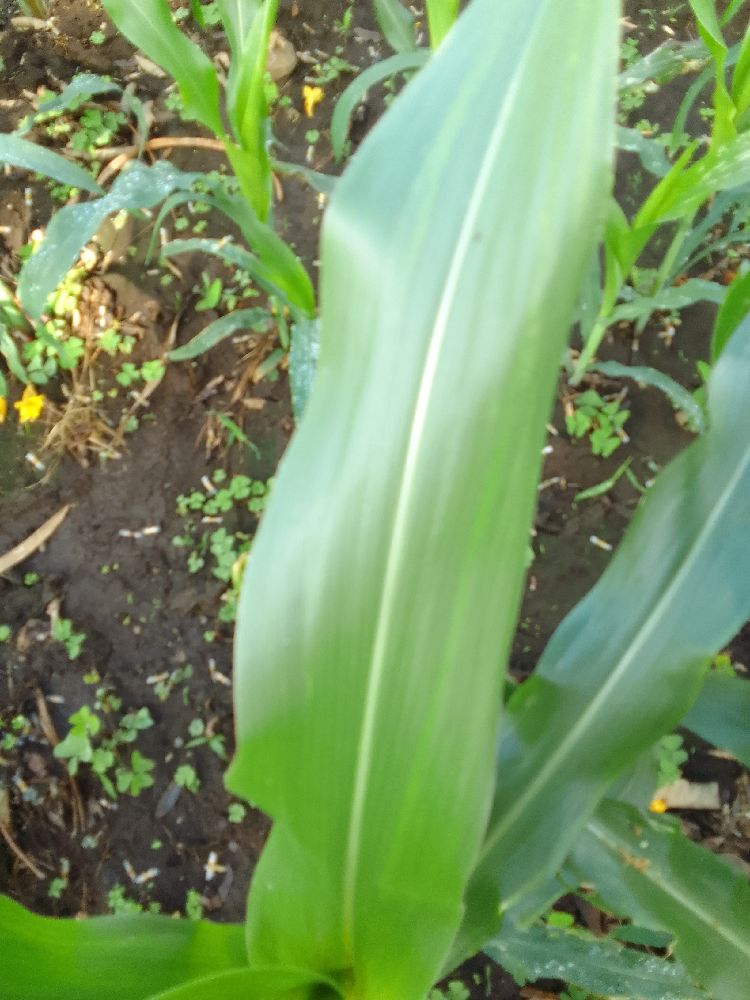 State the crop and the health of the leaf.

maize, healthy
